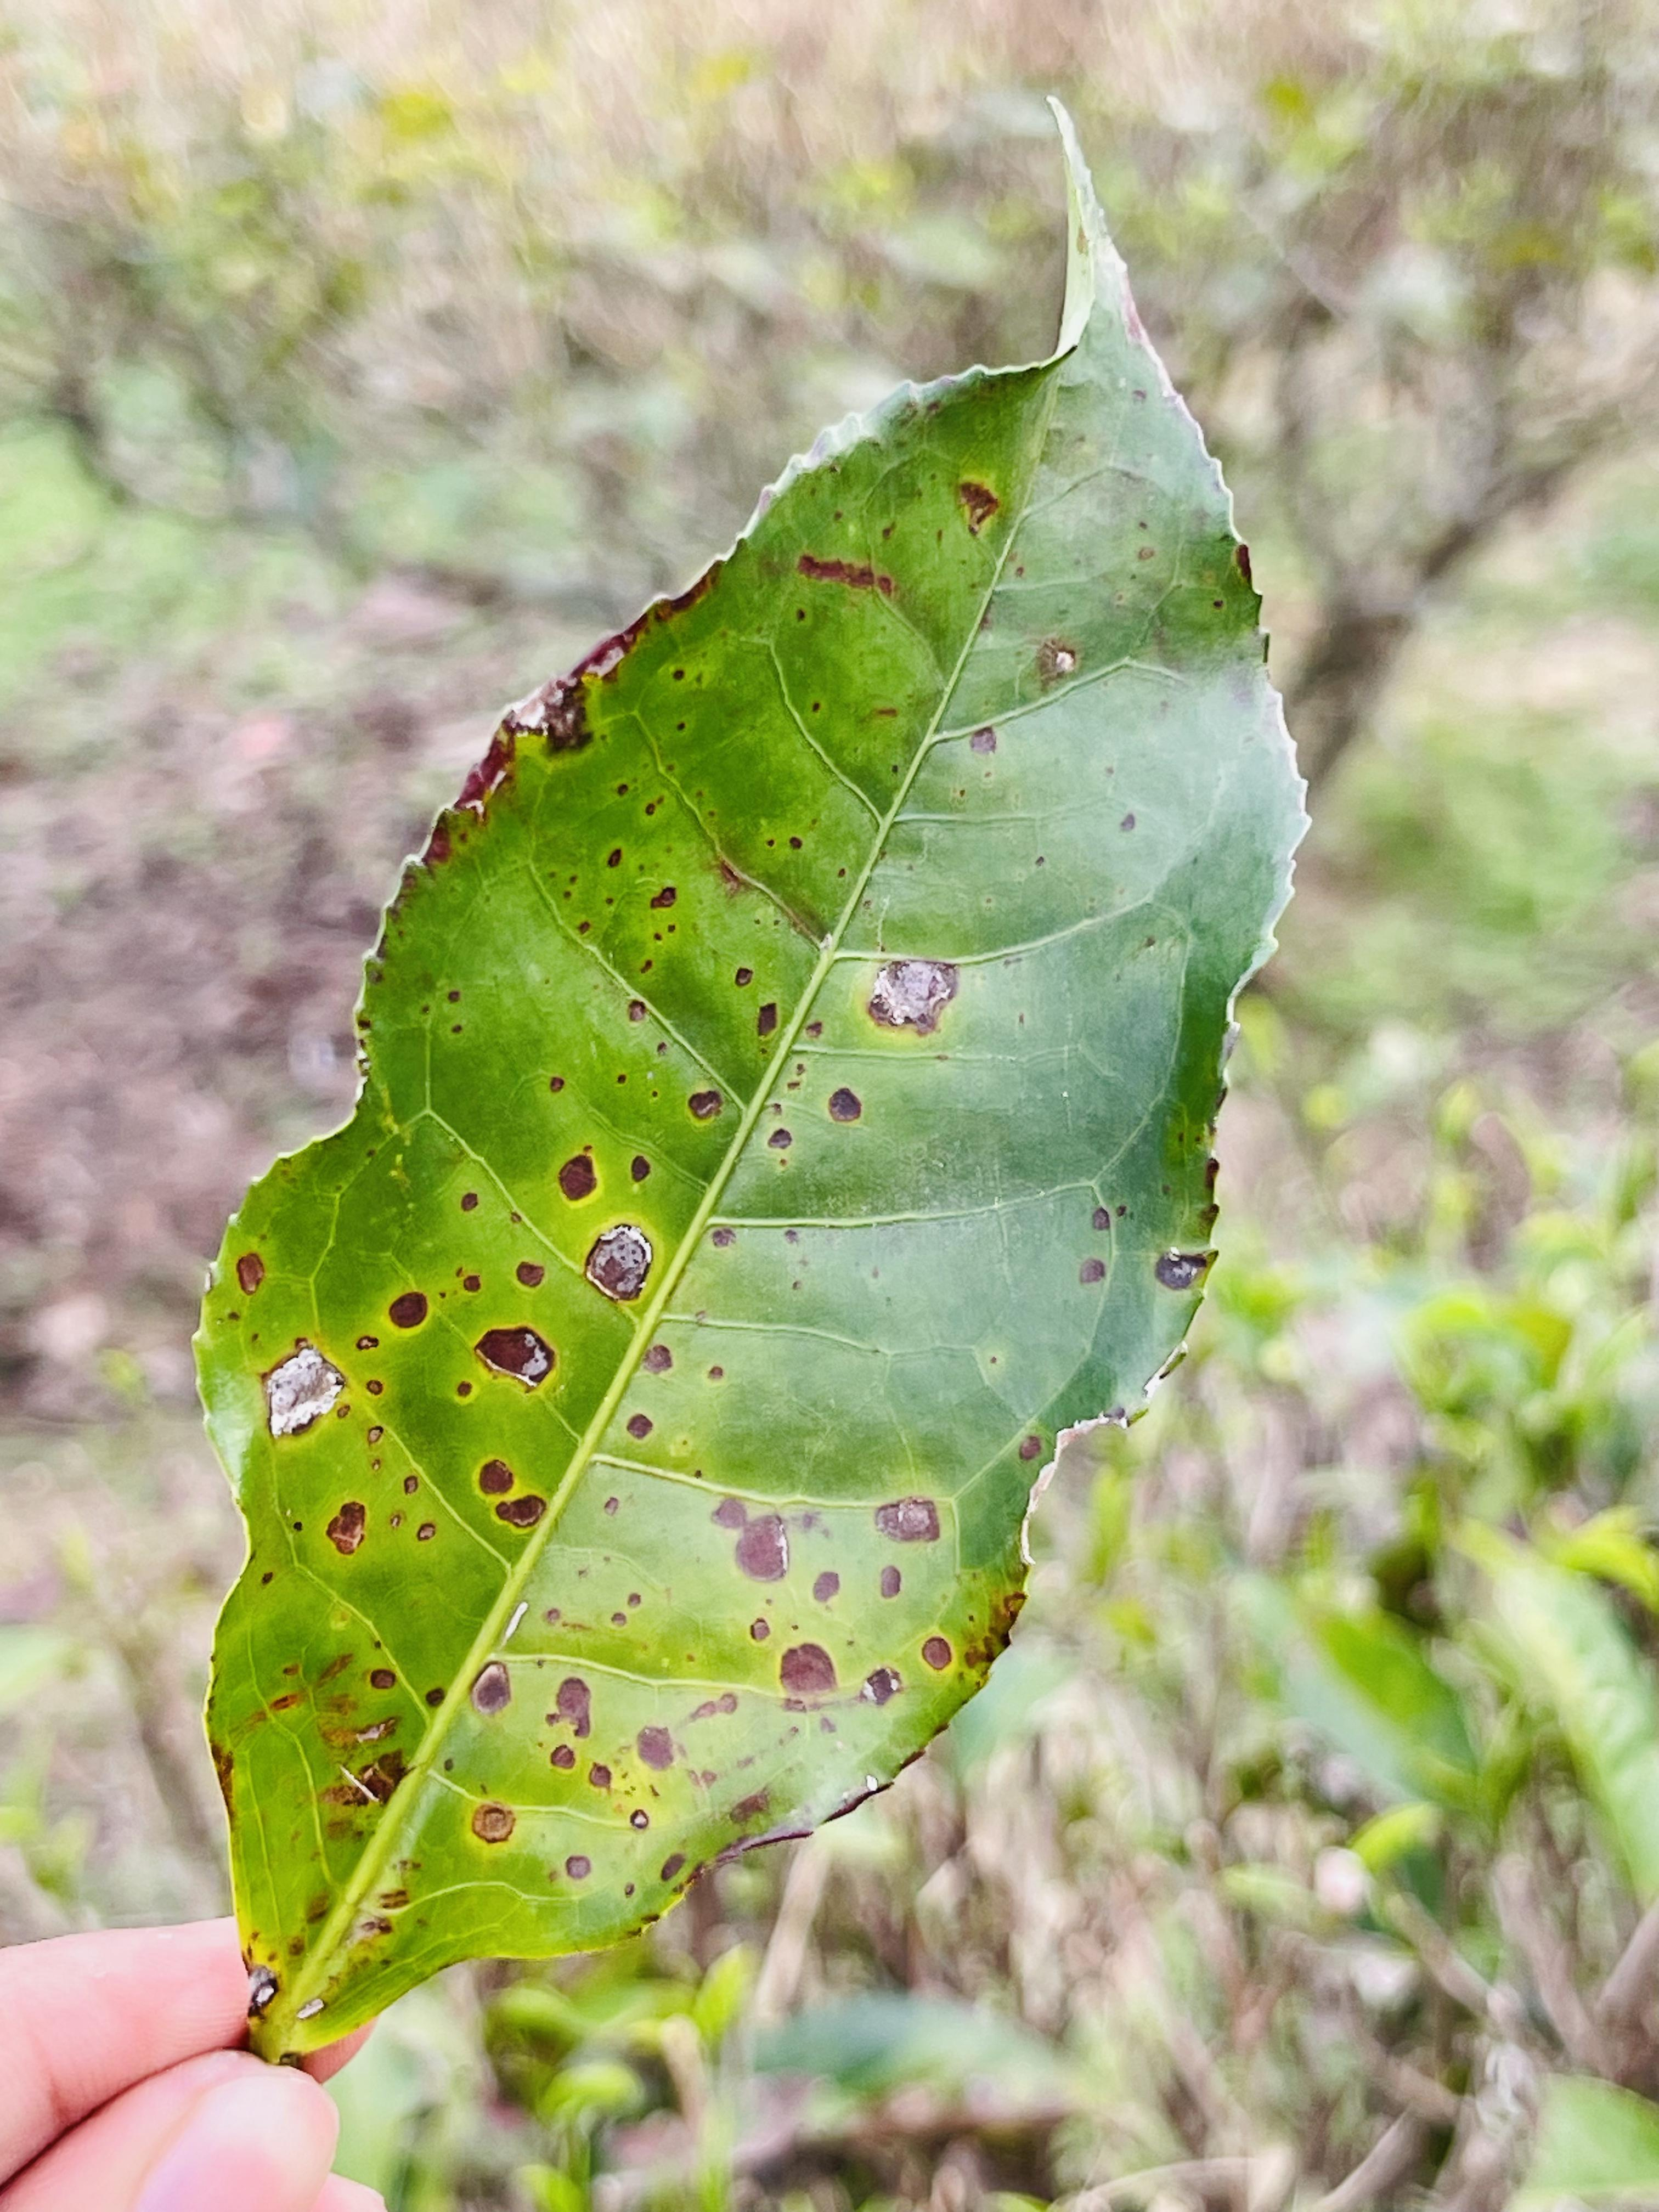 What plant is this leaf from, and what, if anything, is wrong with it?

tea, red rust
